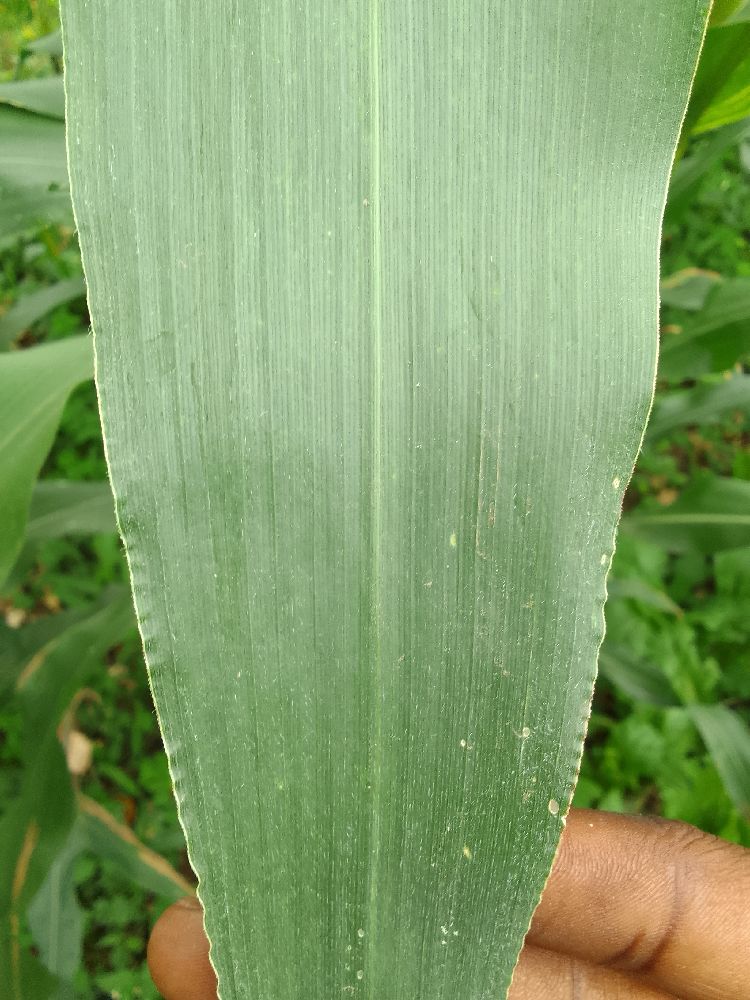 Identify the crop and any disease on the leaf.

maize, healthy
